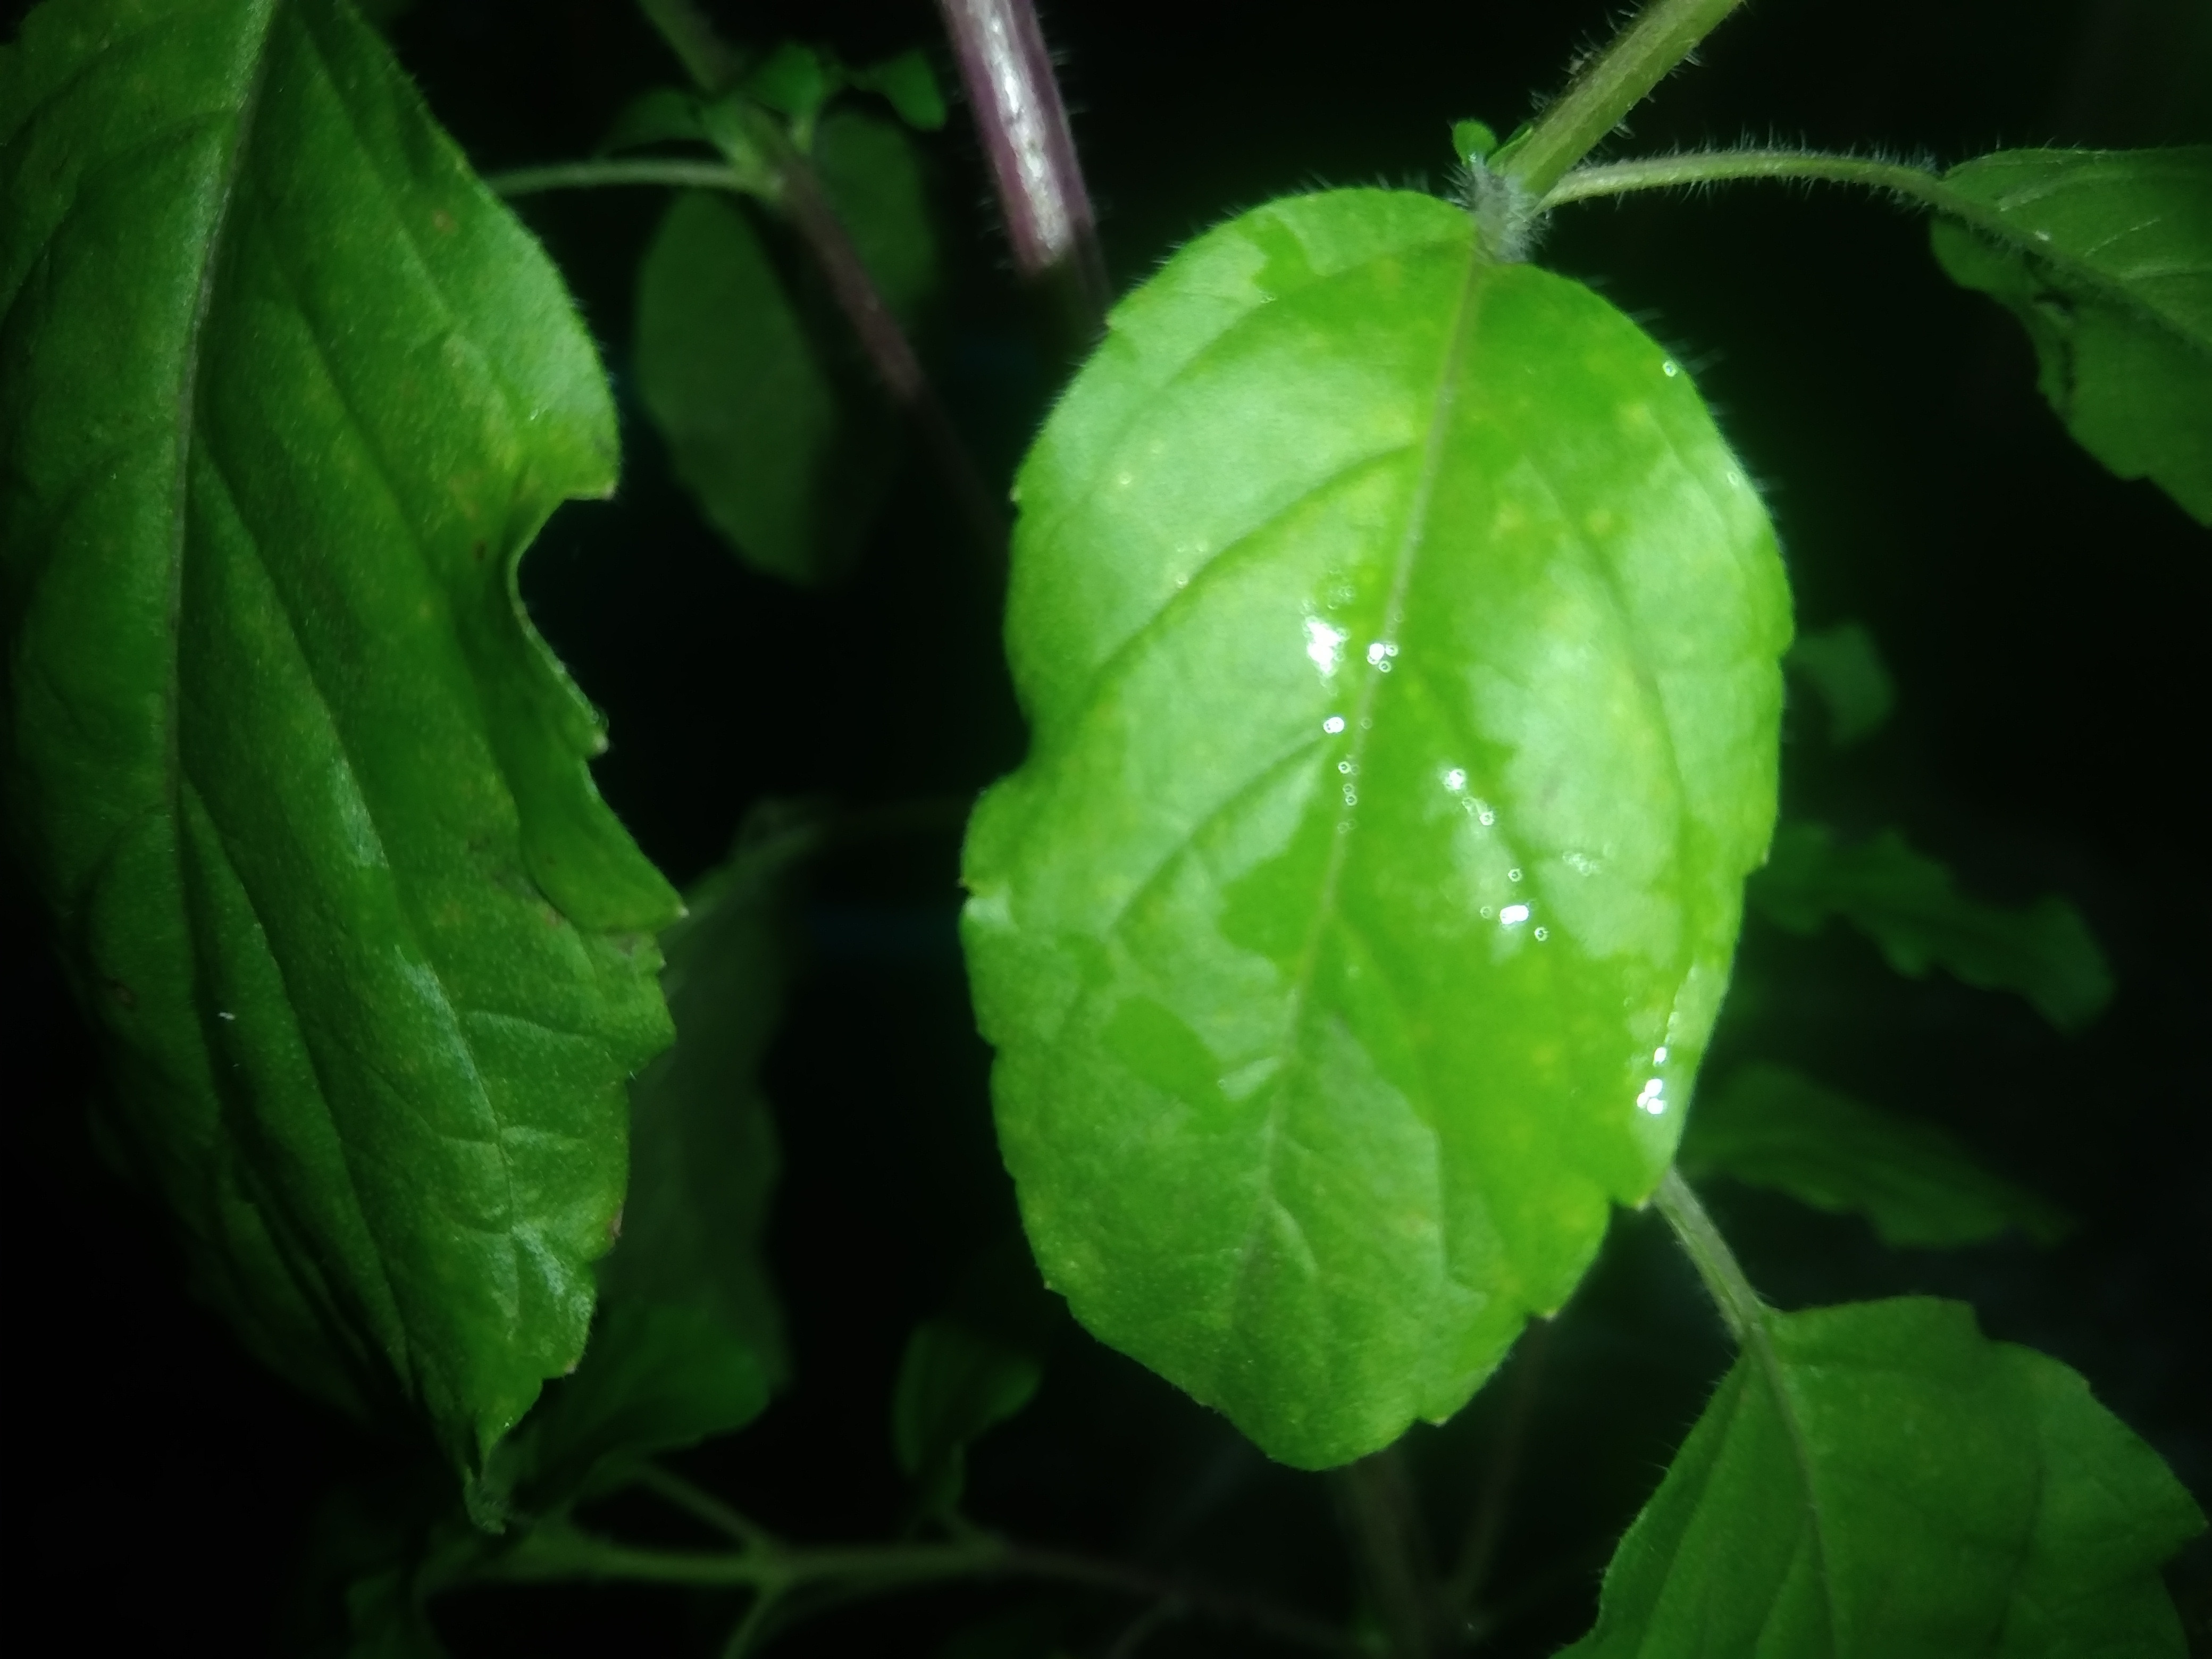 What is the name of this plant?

tulshi
